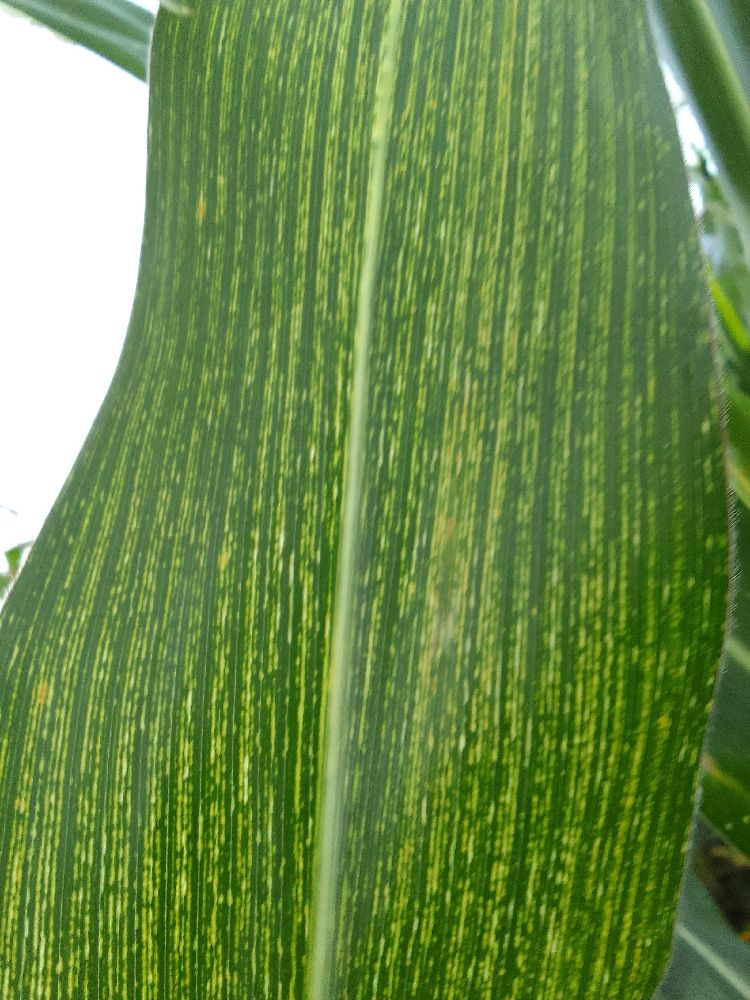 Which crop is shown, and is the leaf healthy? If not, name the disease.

maize, maize streak virus
